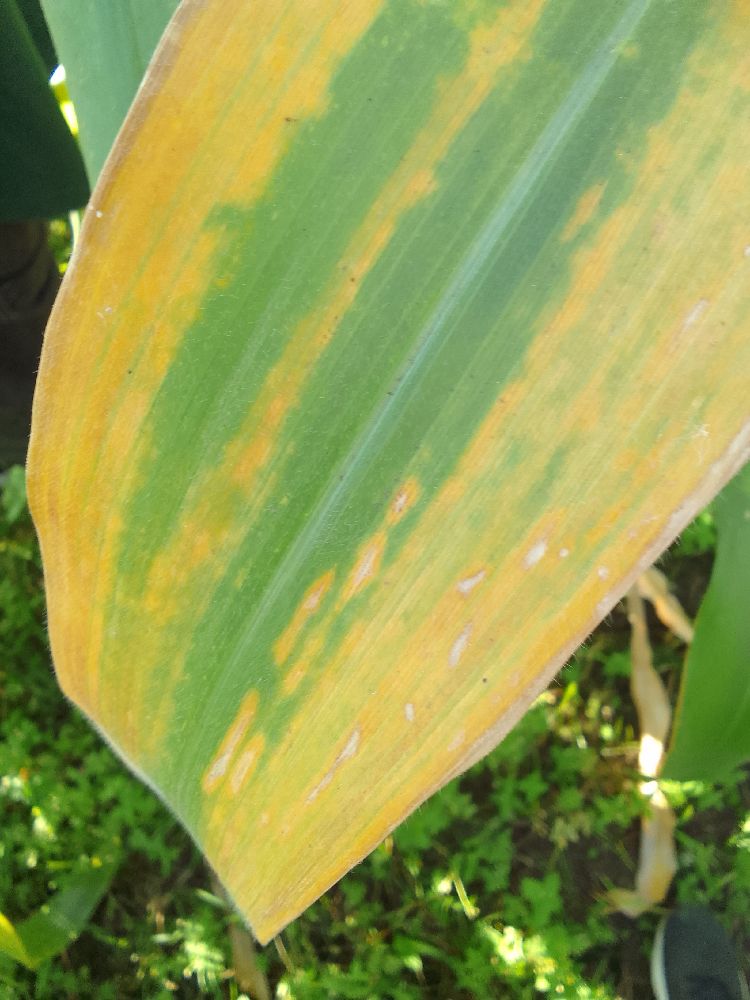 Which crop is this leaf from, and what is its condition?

maize, maize lethal necrosis
